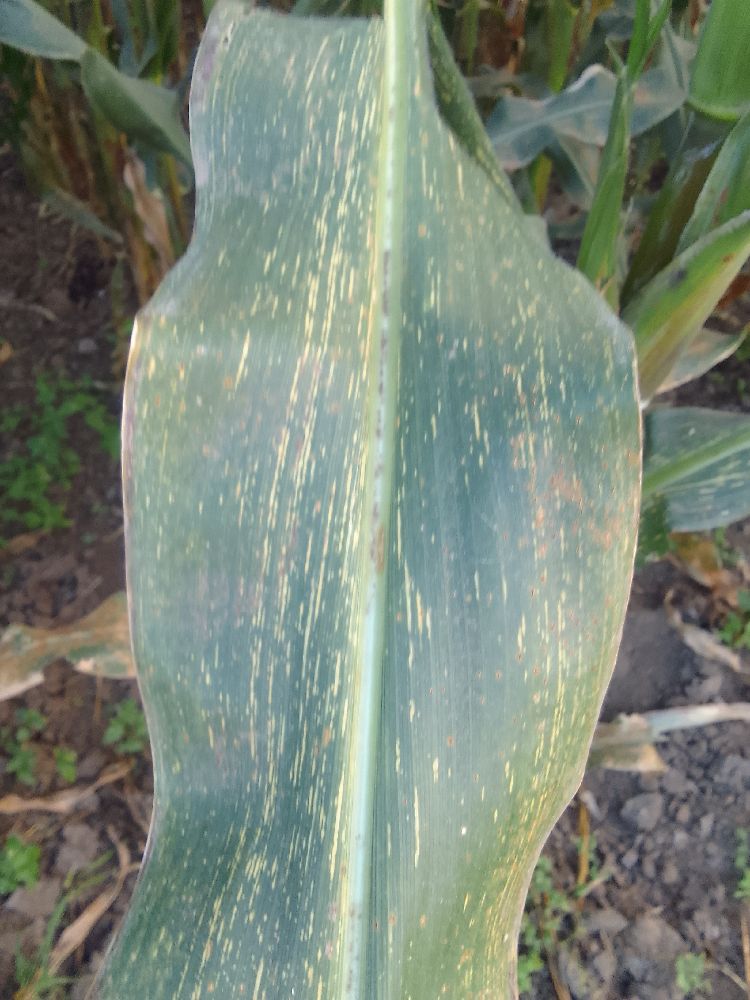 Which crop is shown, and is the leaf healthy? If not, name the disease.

maize, maize streak virus
